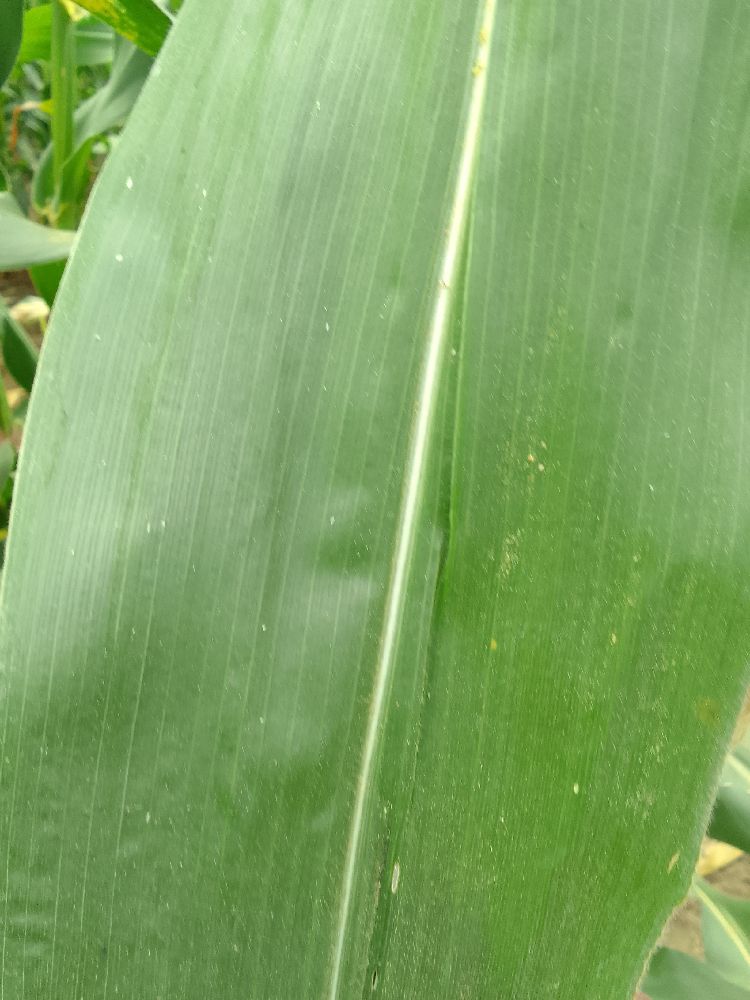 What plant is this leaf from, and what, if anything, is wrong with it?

maize, healthy
